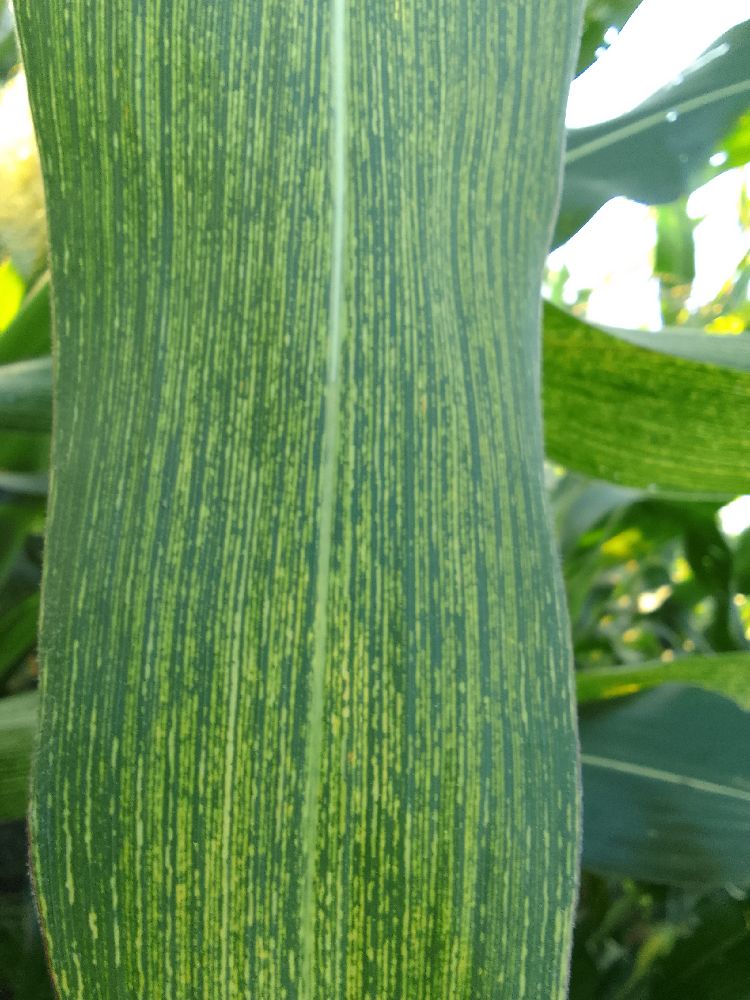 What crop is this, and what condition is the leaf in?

maize, maize streak virus
